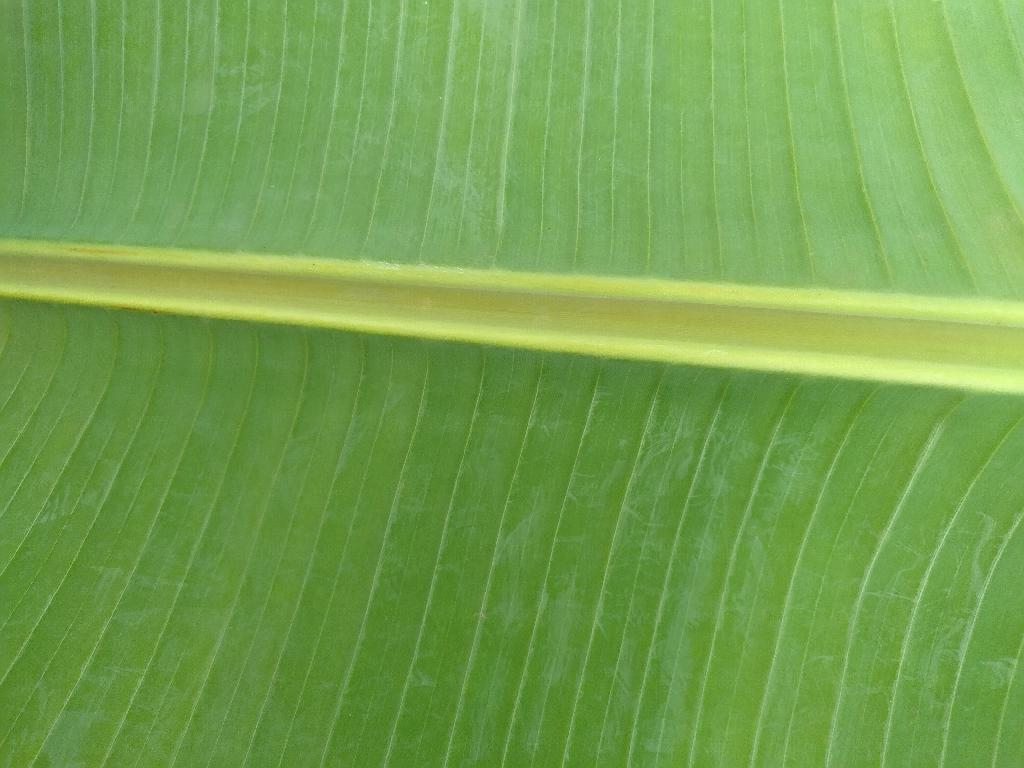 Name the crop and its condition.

banana, healthy
